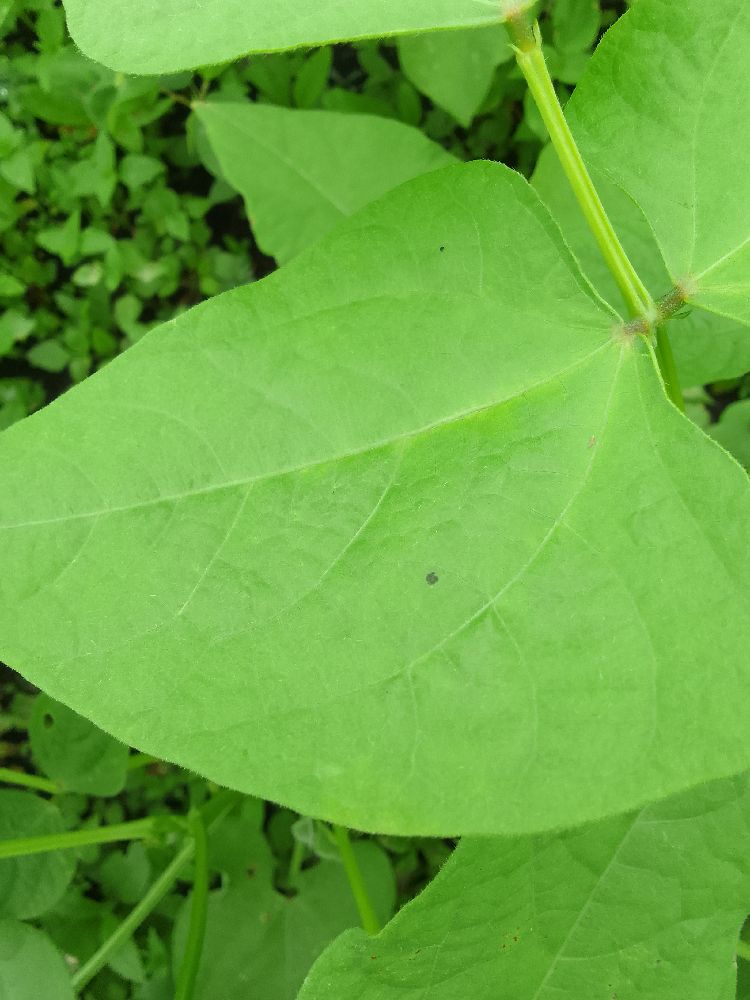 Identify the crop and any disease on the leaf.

common bean, healthy
